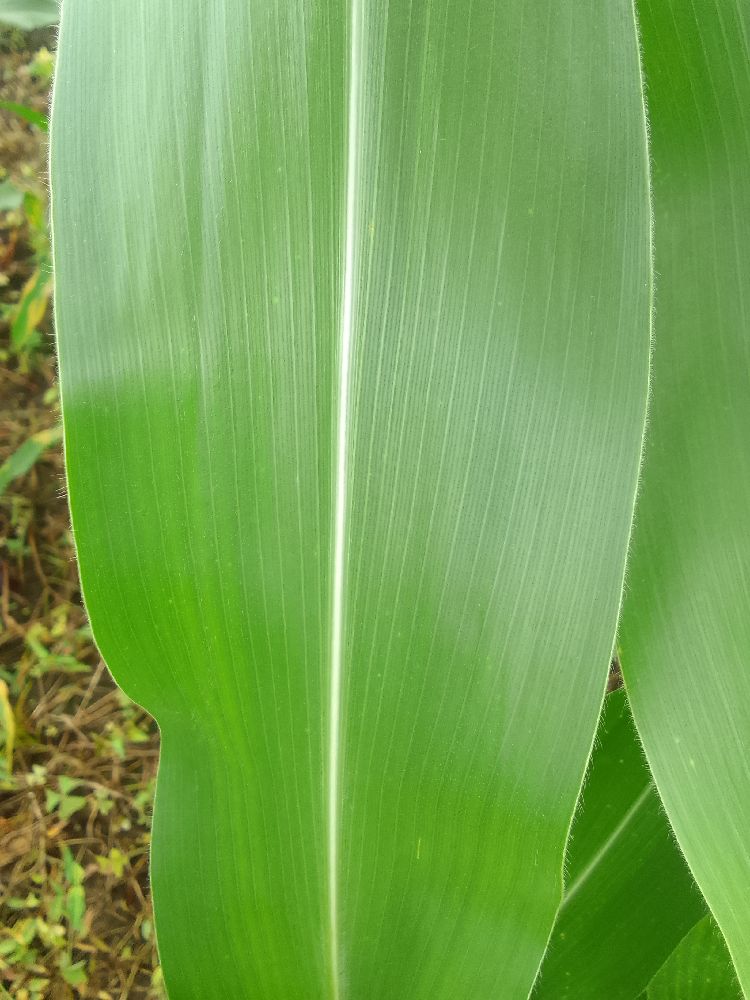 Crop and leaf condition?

maize, healthy
